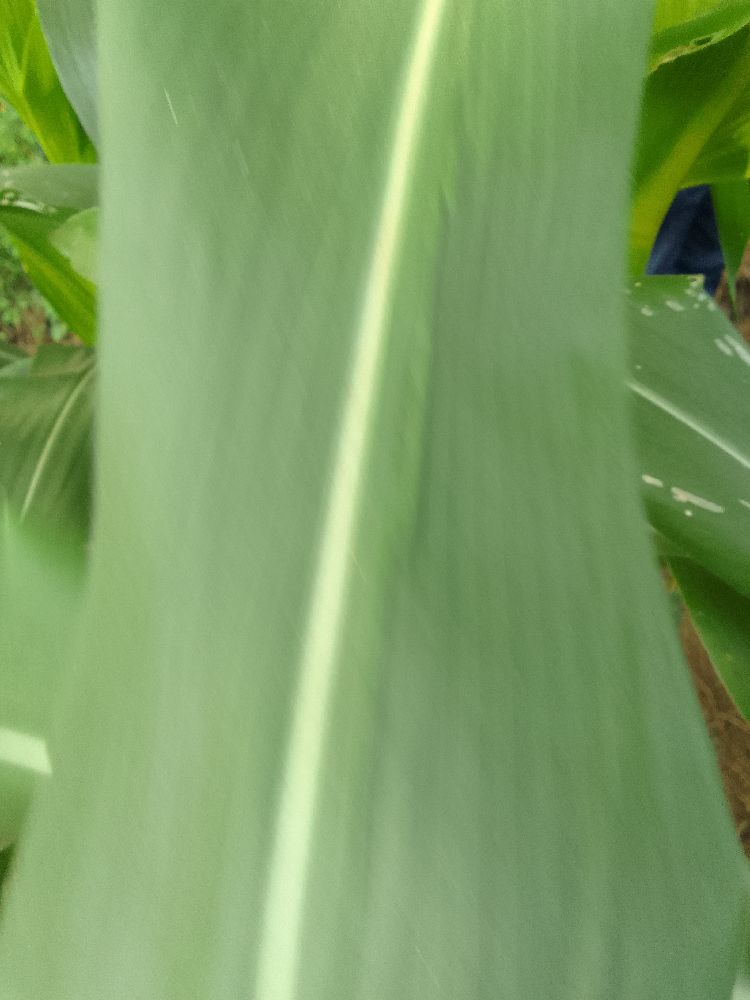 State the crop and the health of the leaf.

maize, healthy
